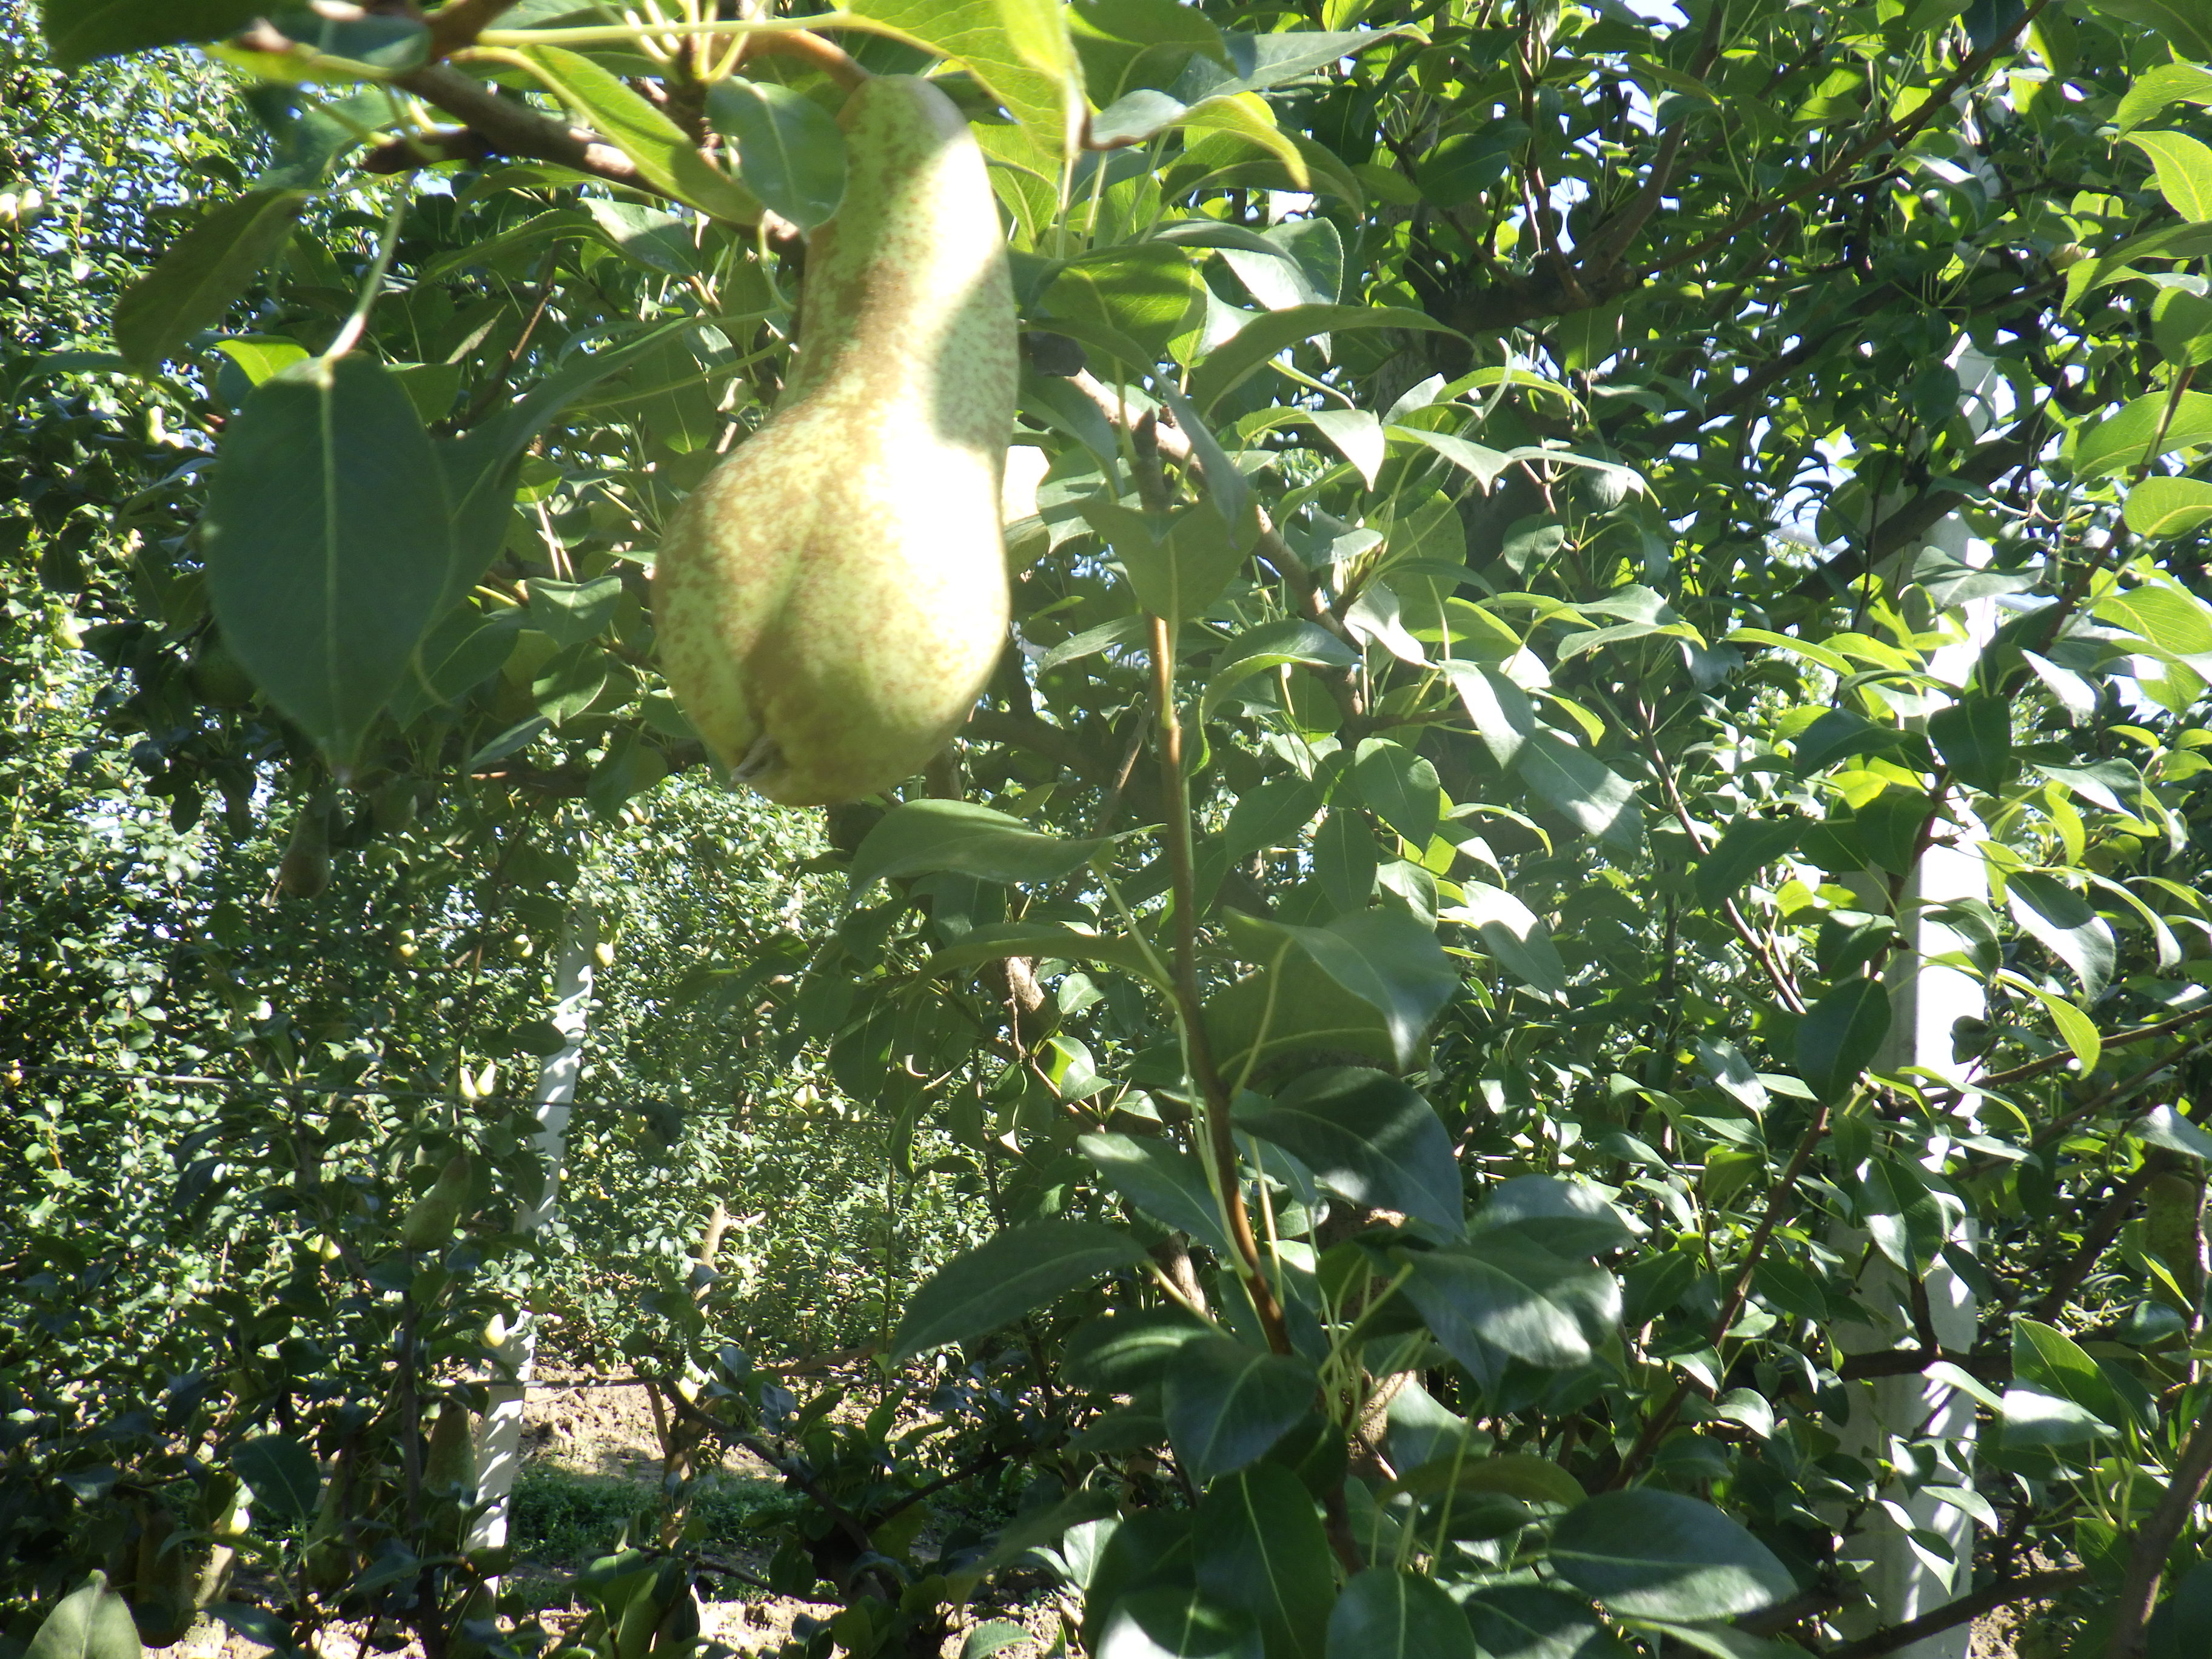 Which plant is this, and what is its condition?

pear, healthy
